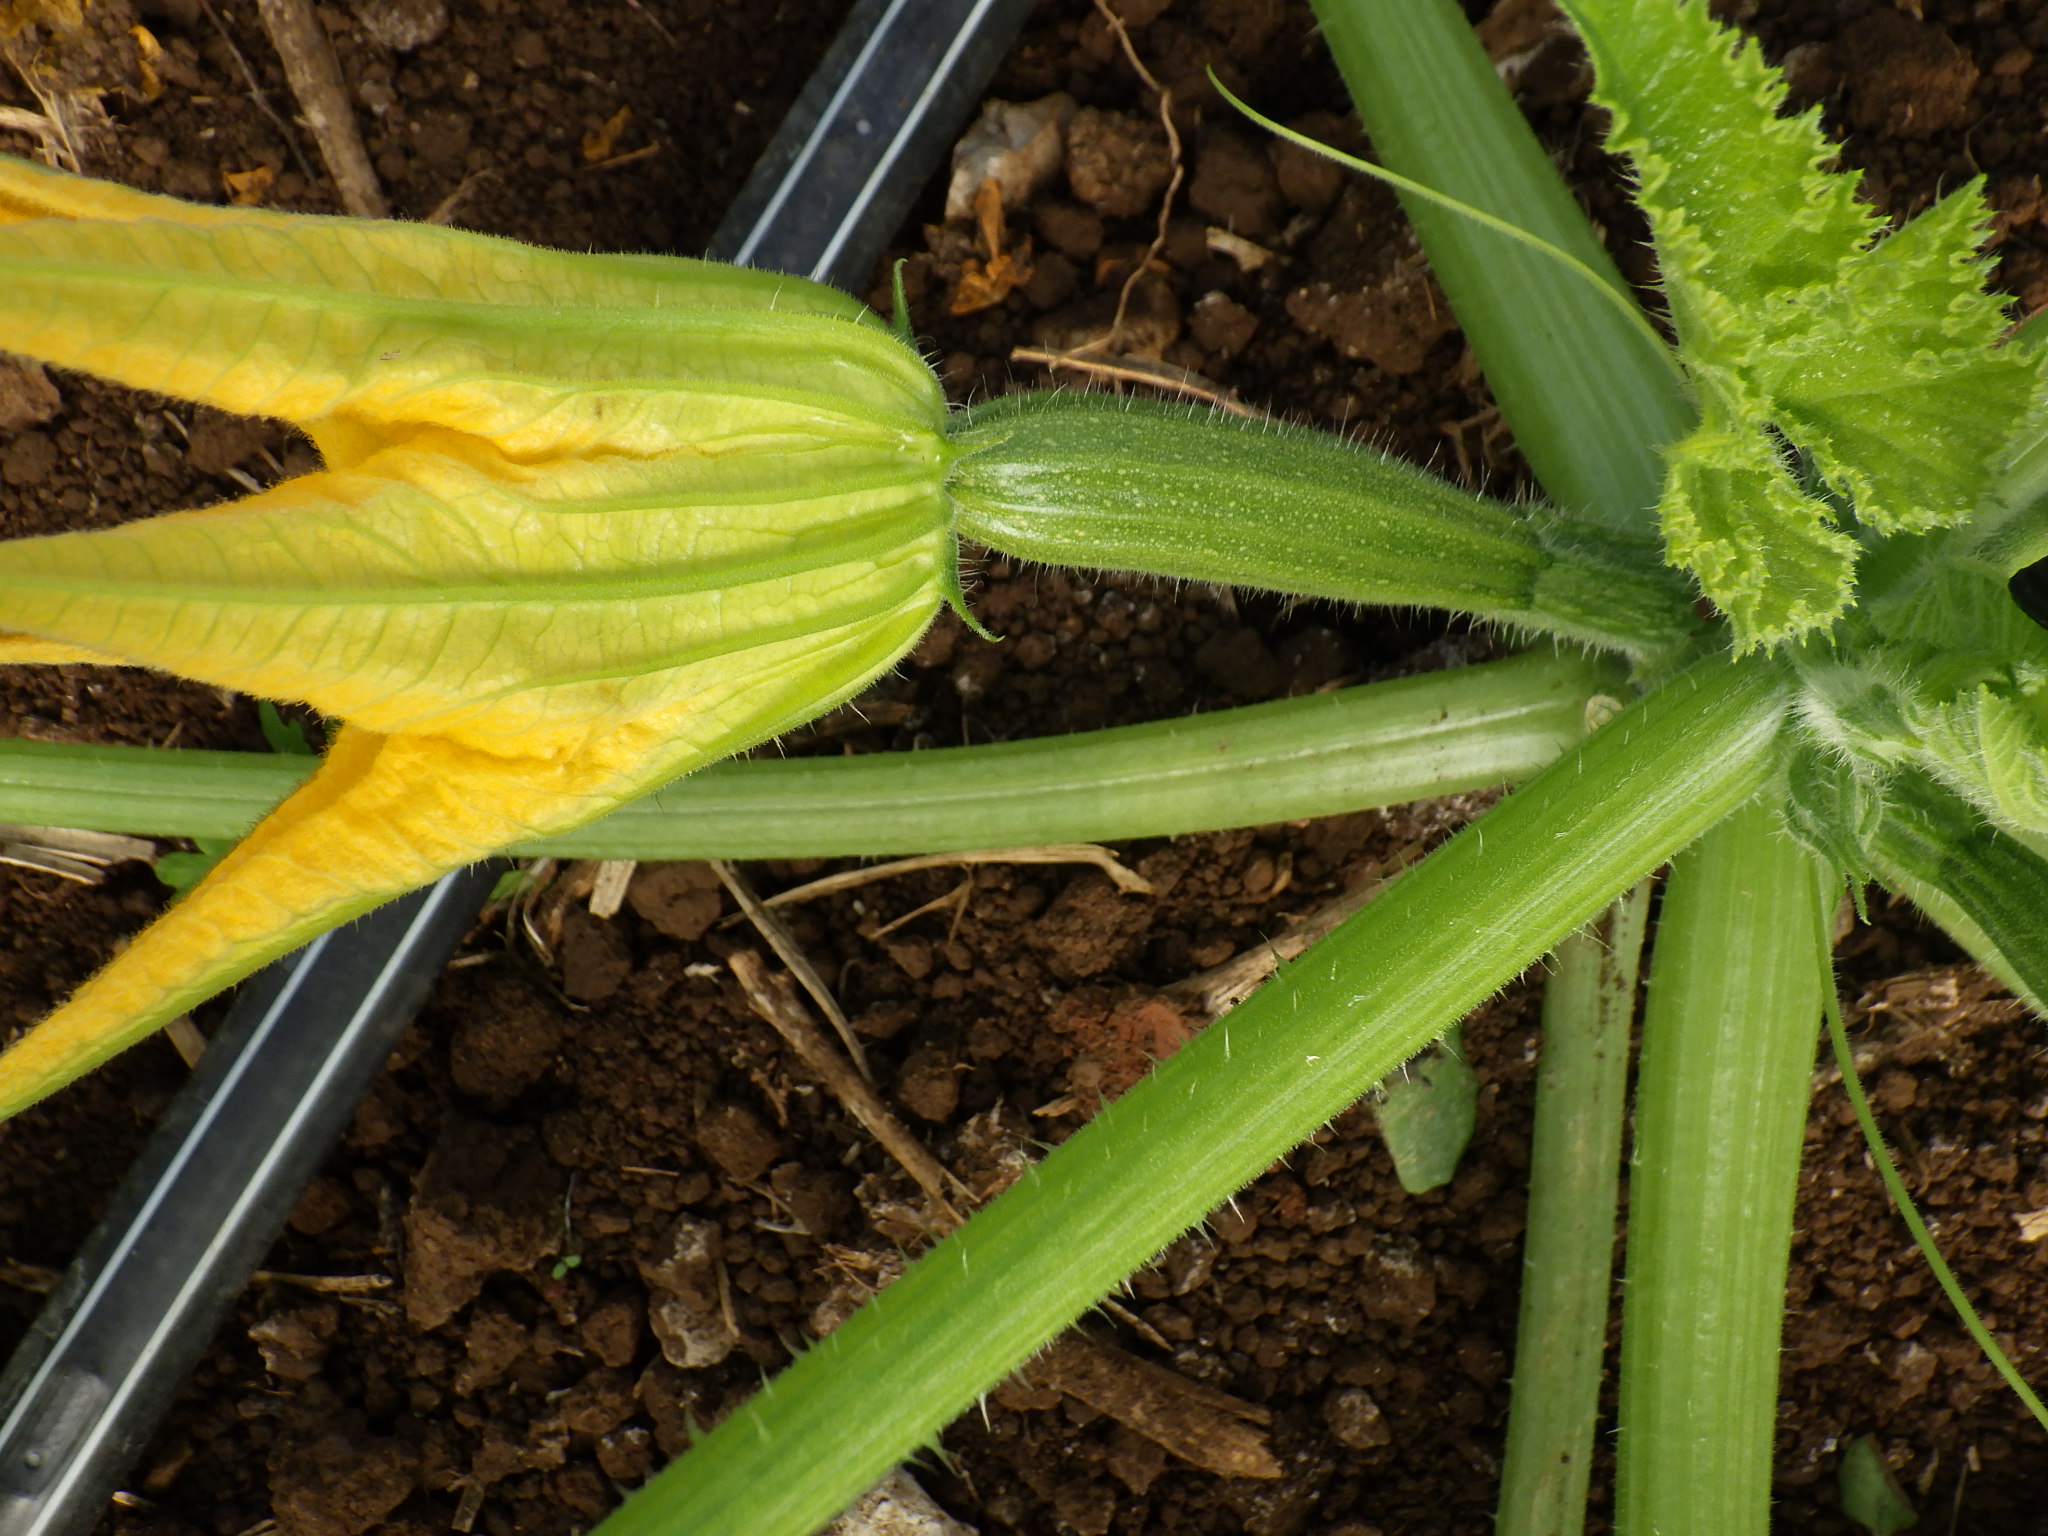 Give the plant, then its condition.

zucchini, healthy
